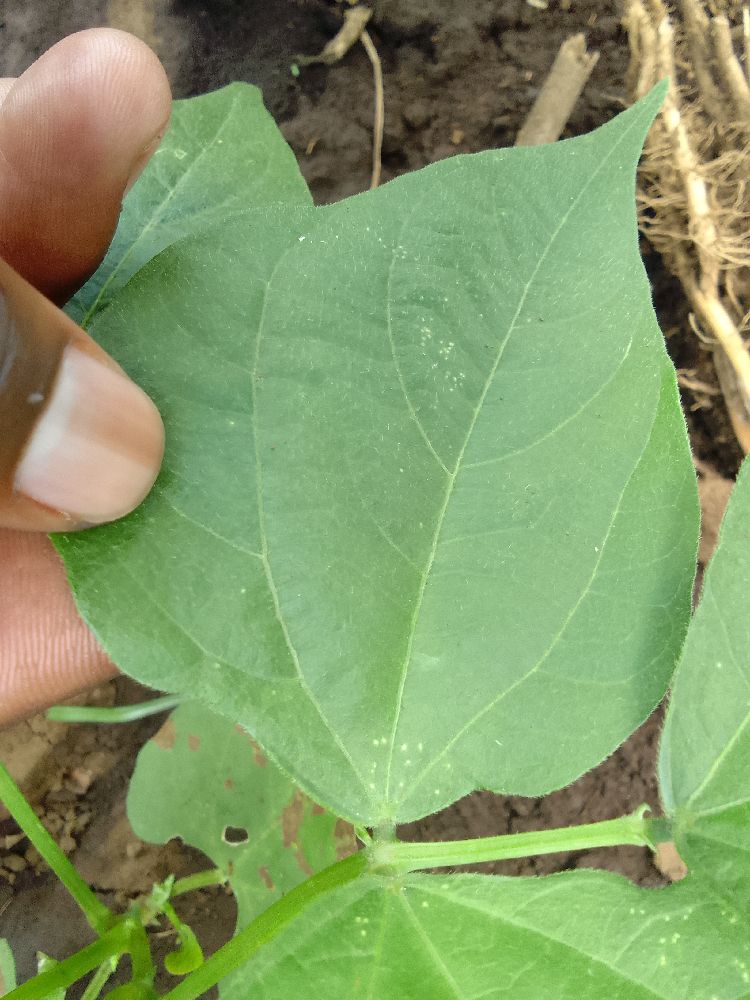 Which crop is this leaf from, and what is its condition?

common bean, healthy
